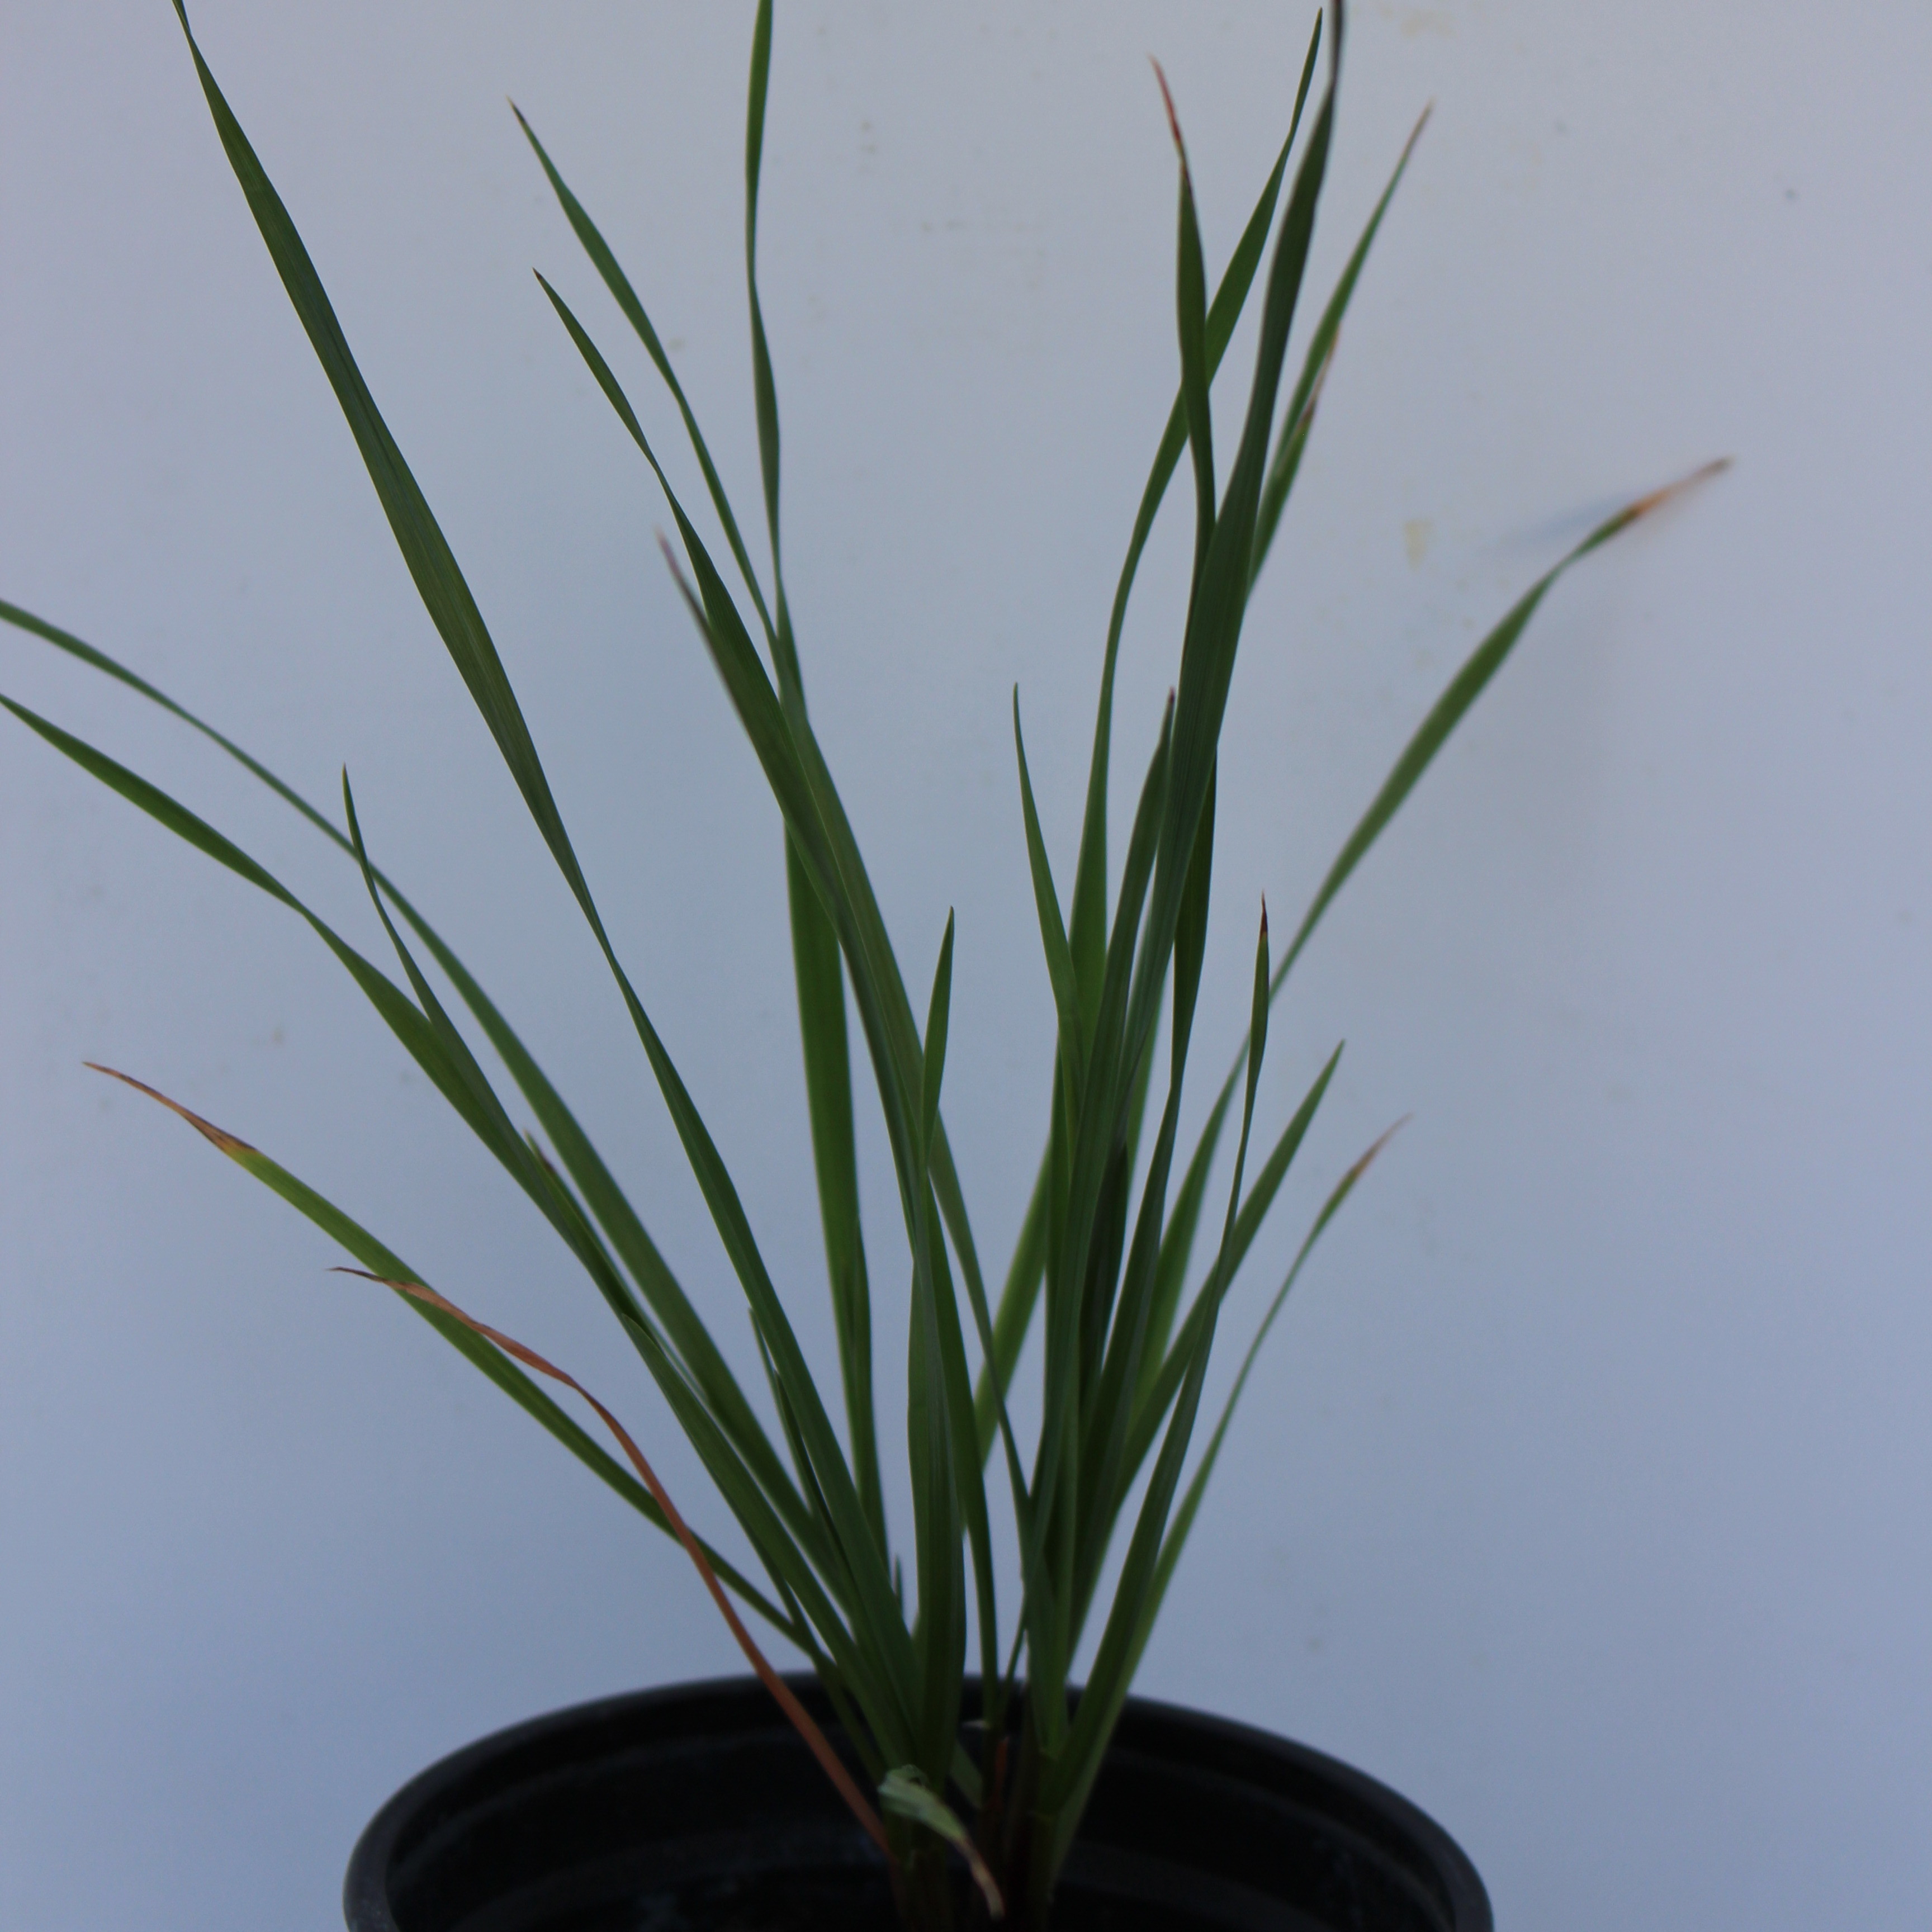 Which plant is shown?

Lolium multiflorum
